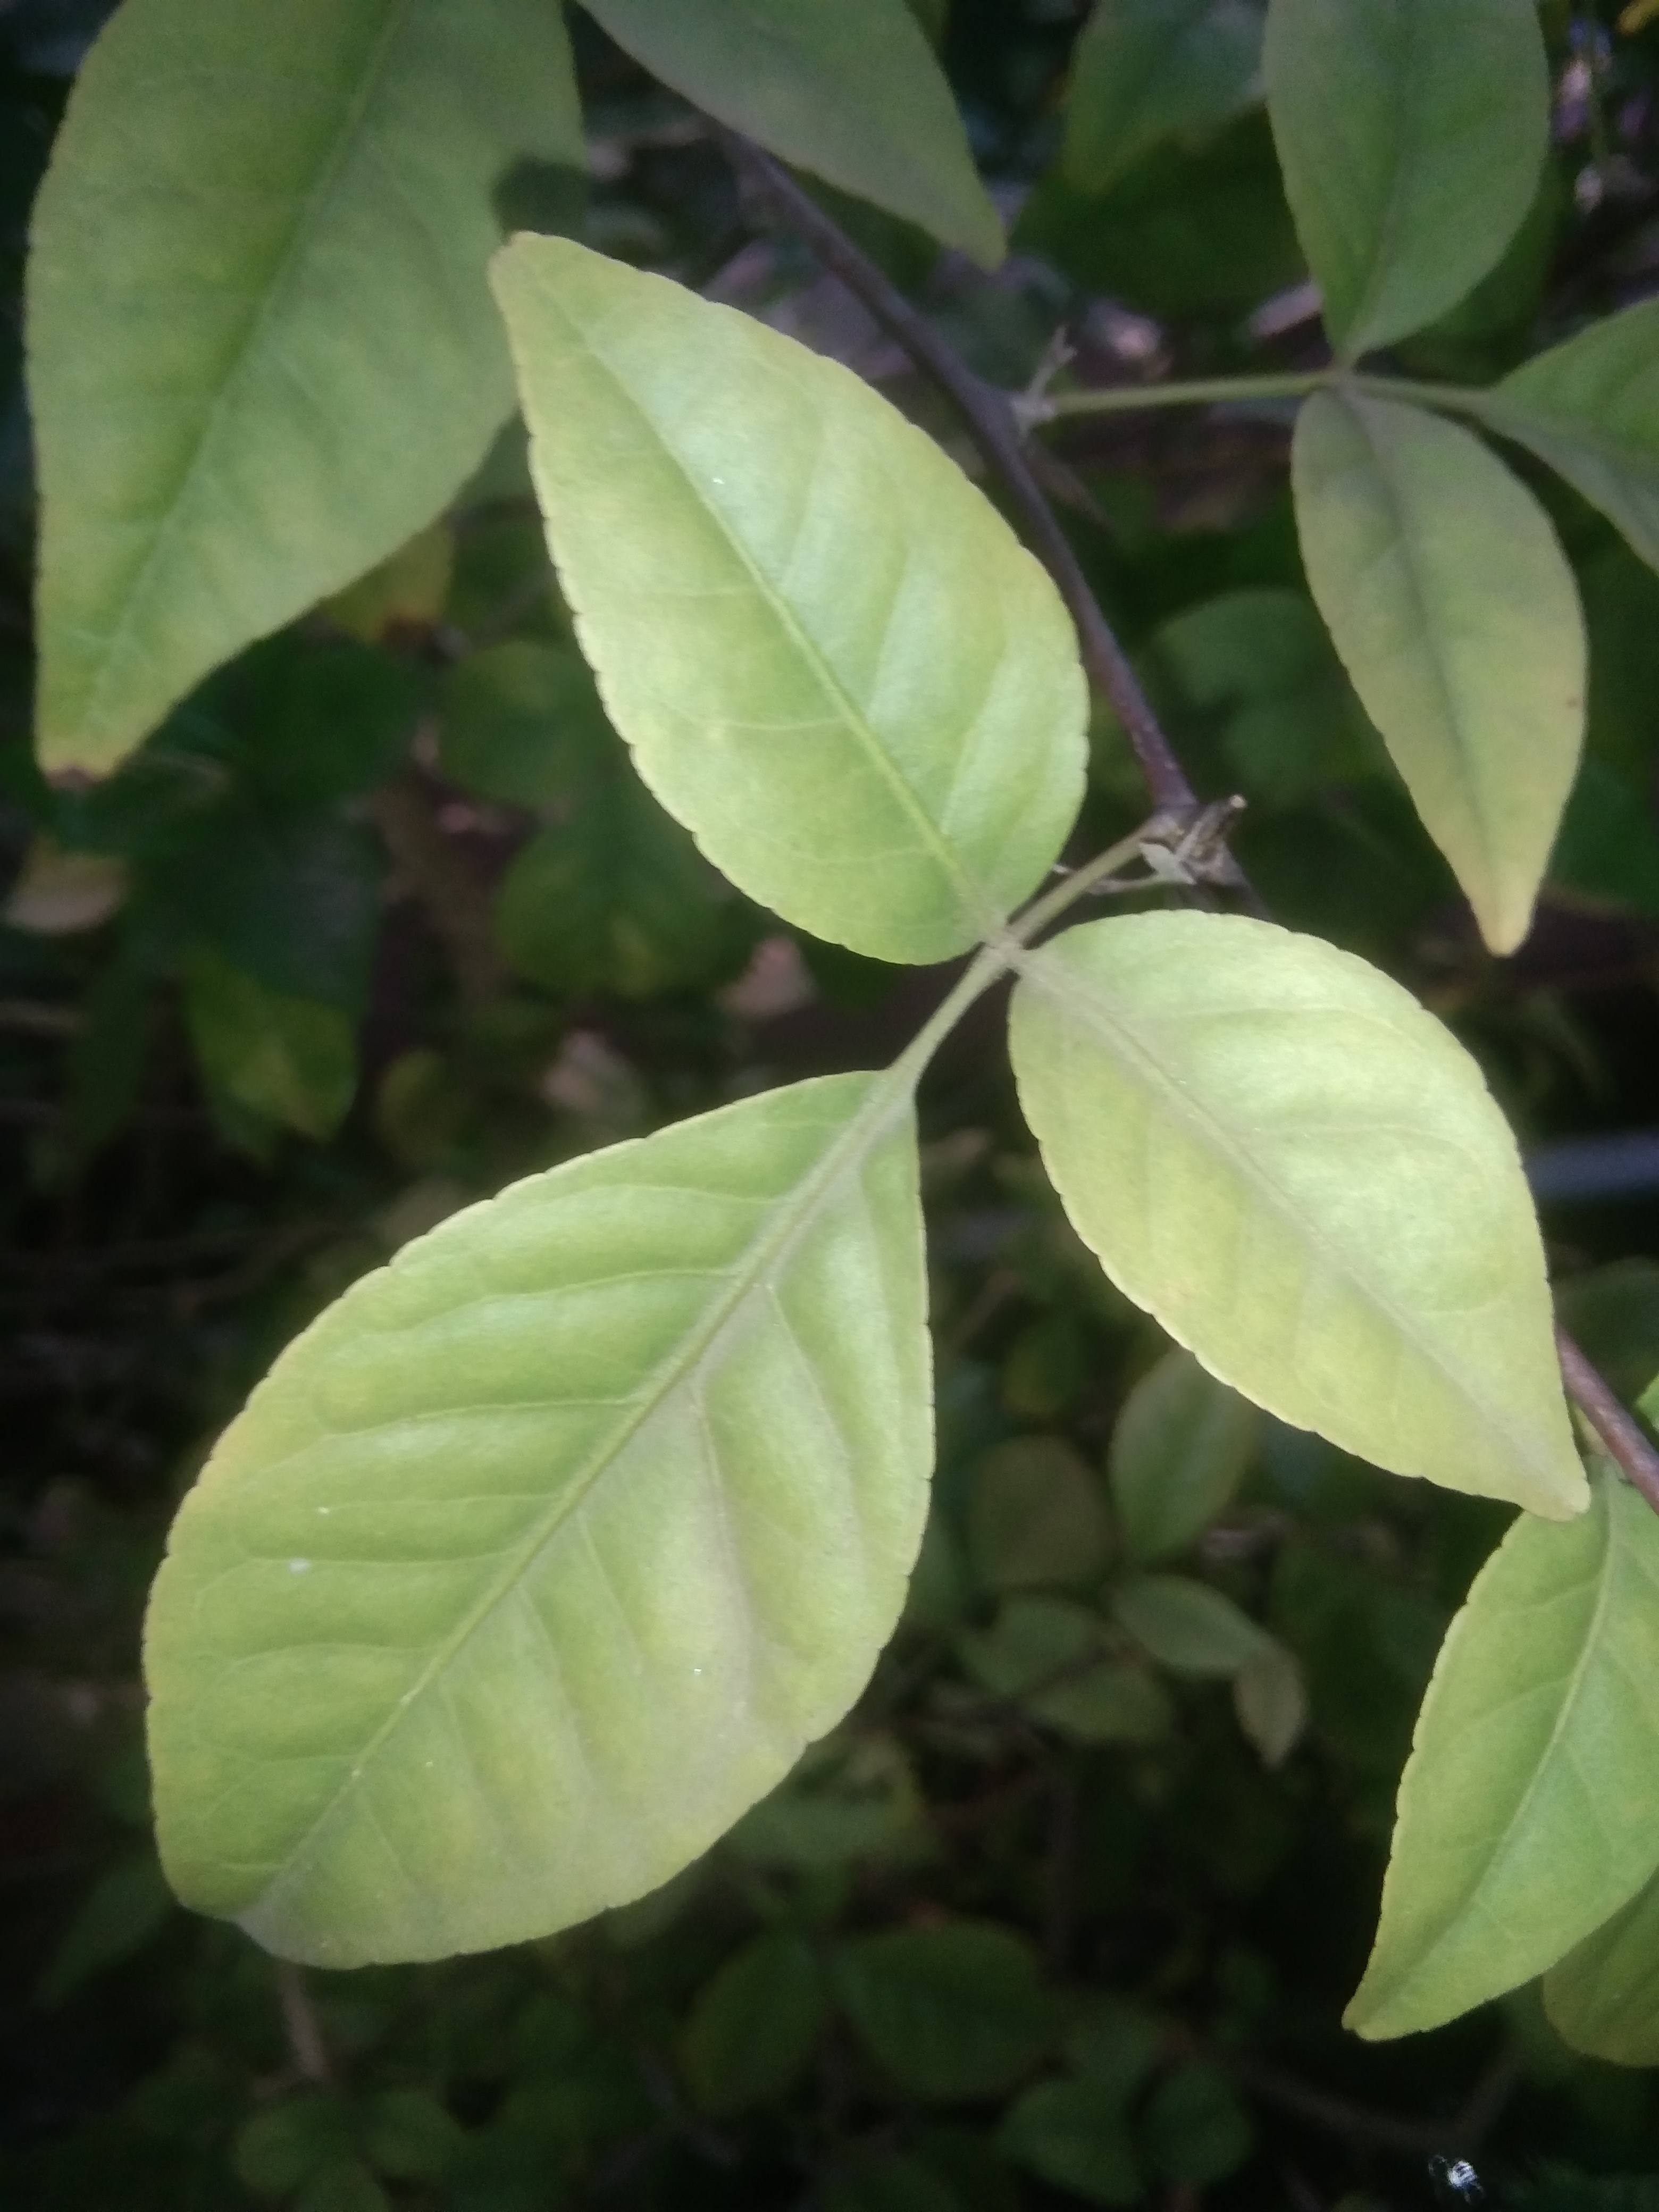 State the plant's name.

wood apple
